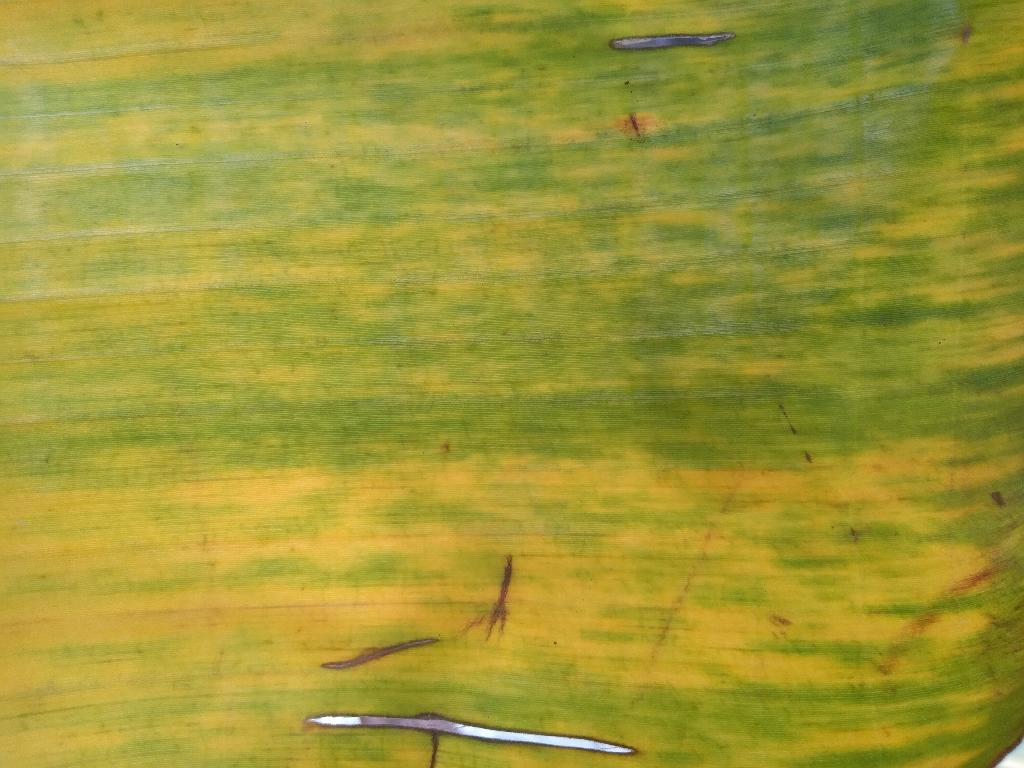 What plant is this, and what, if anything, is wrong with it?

banana, fusarium wilt race 1
